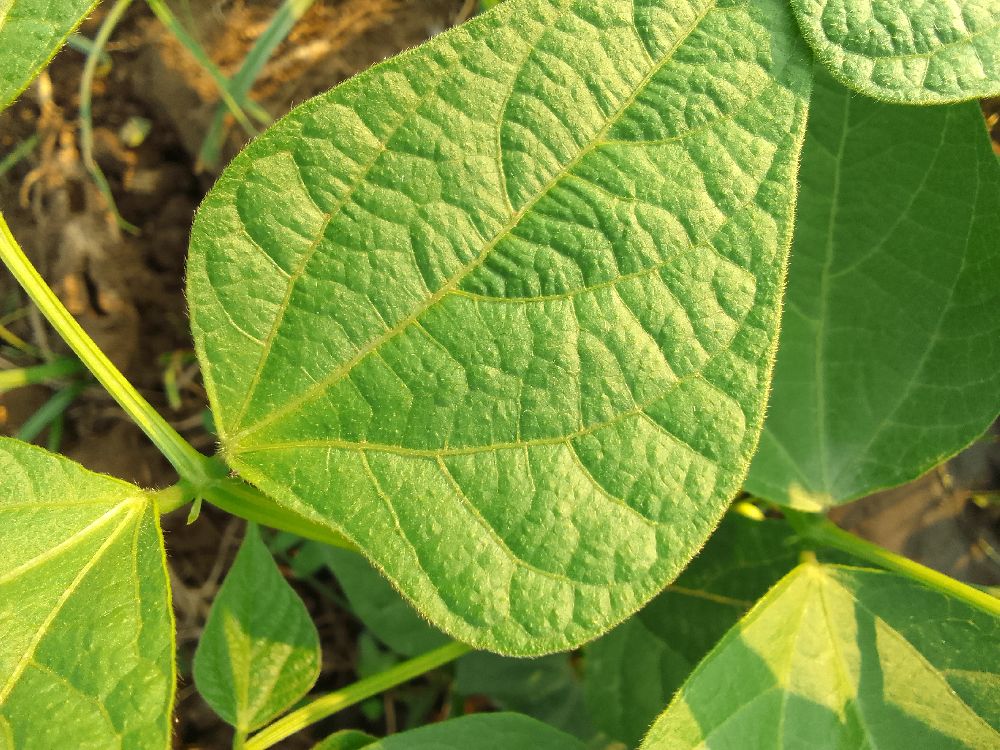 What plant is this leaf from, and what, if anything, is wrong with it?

common bean, healthy
